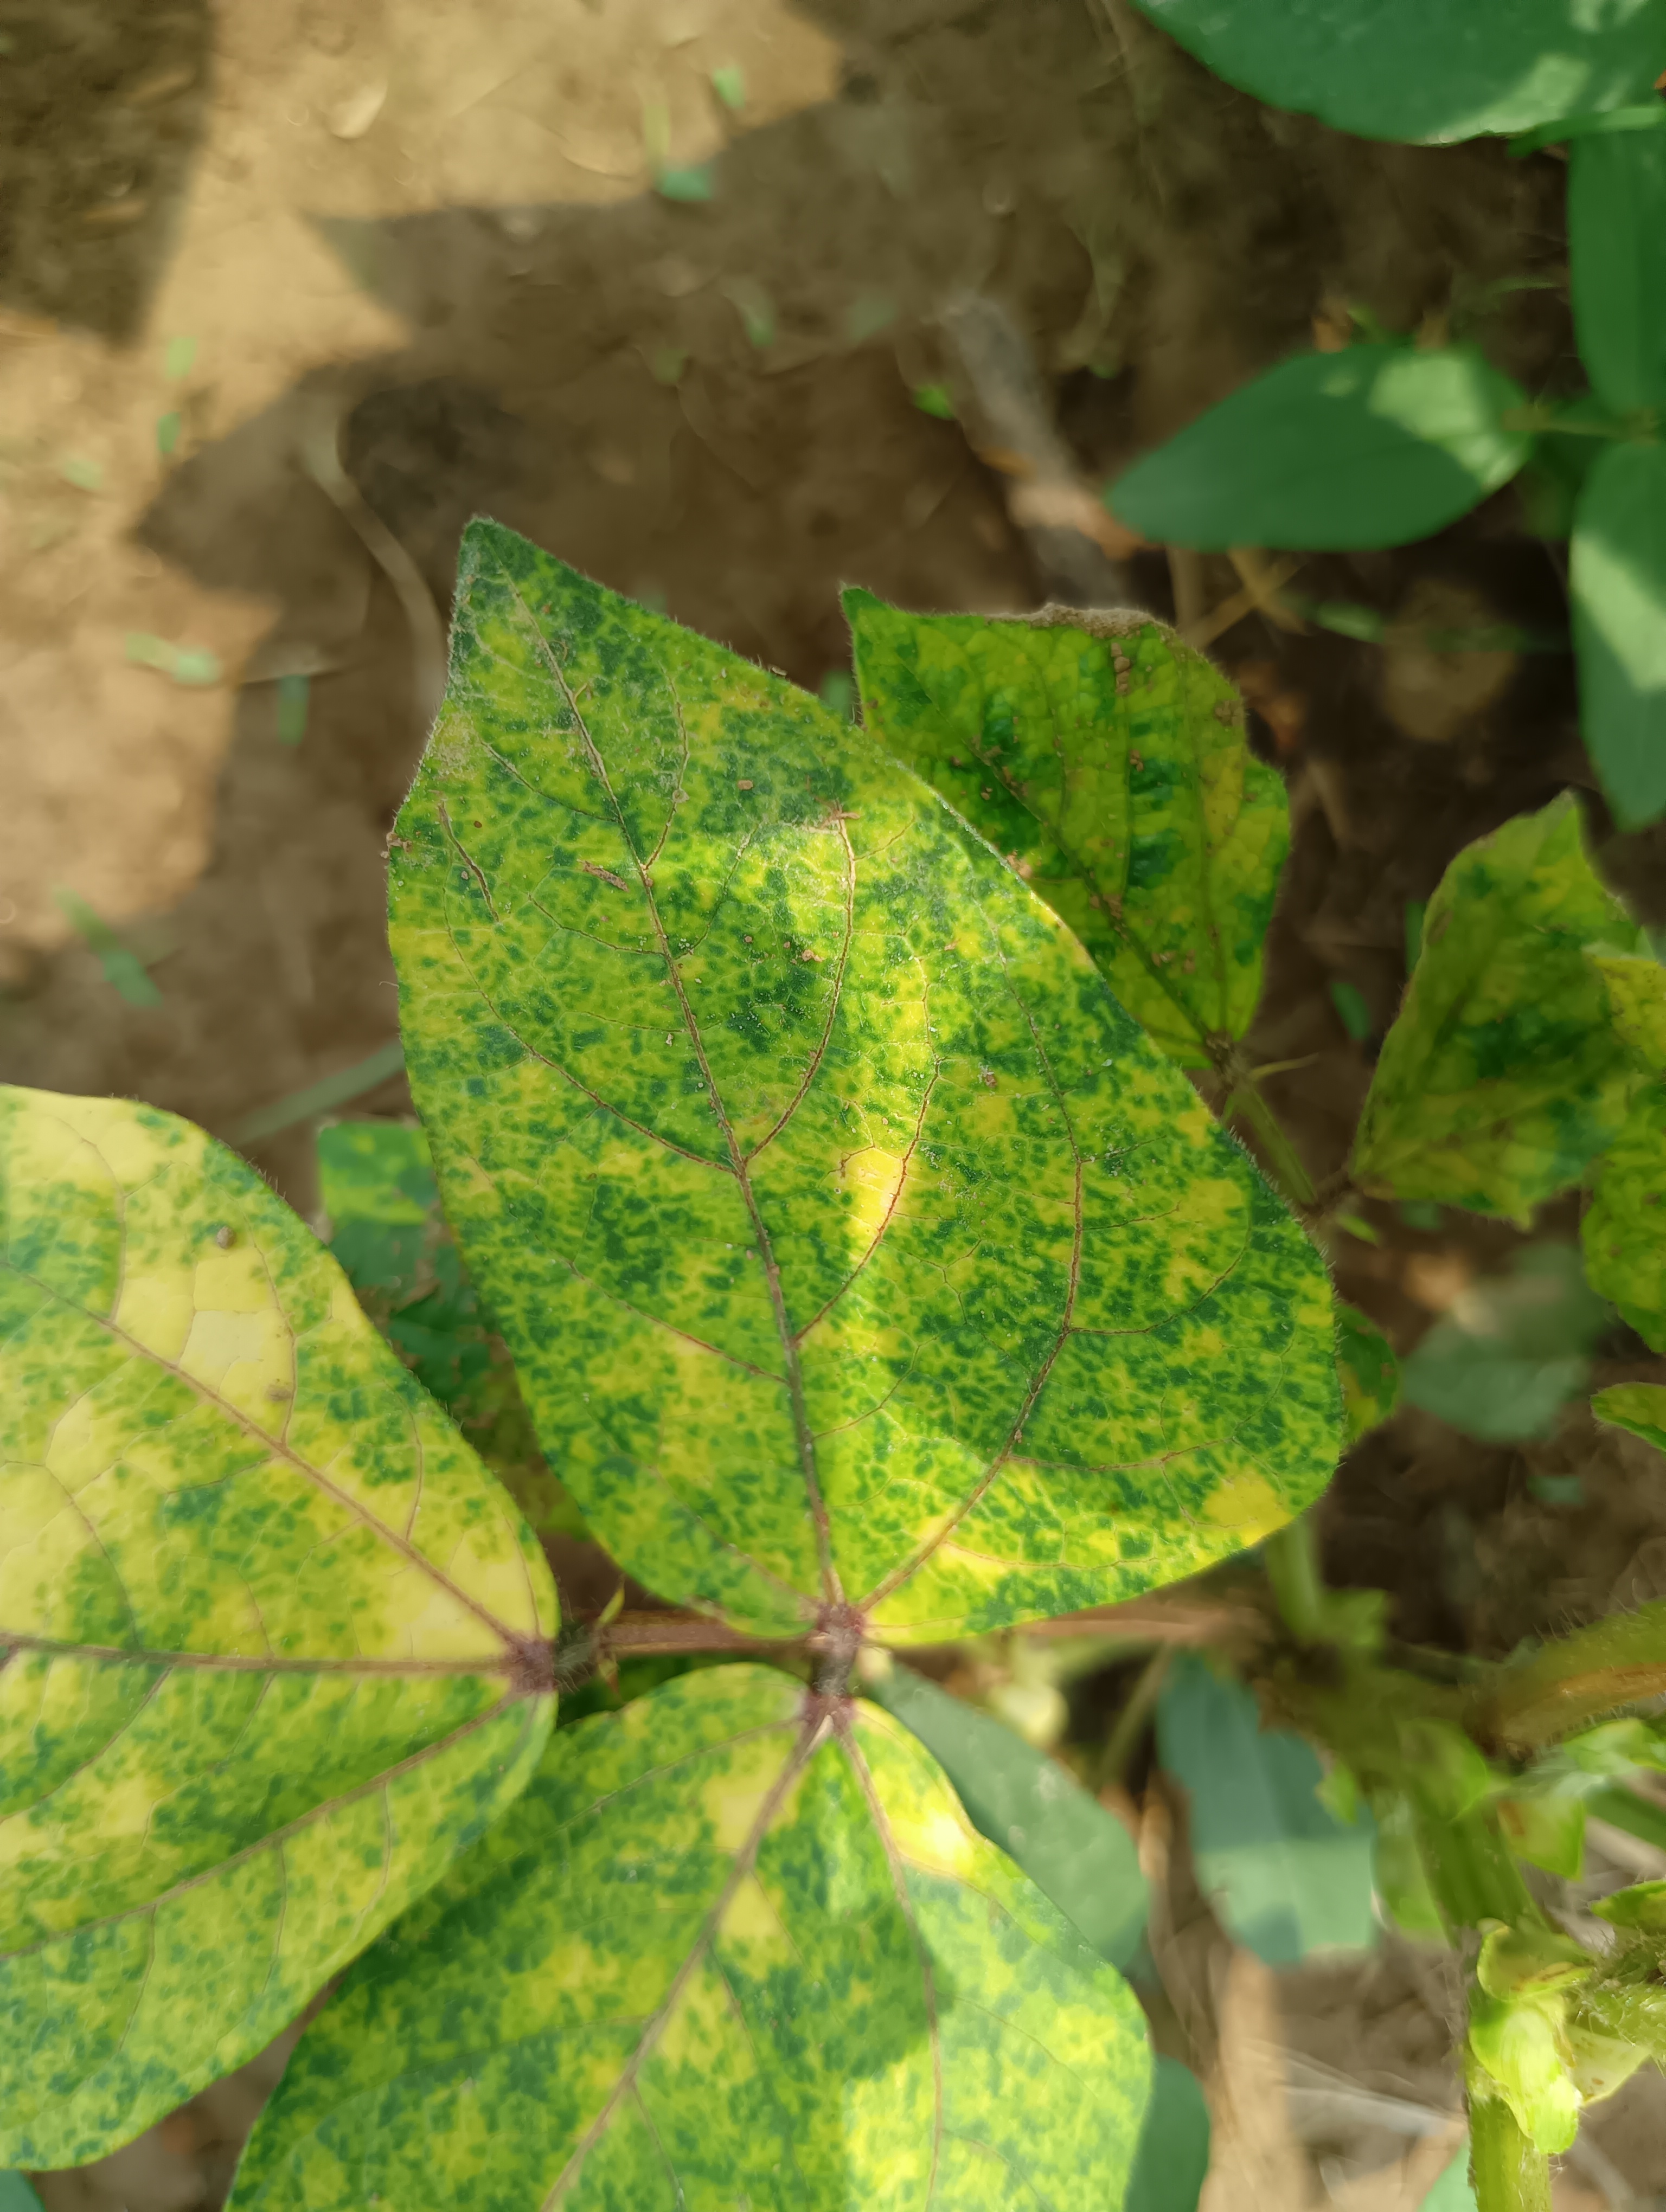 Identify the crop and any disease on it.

mungbean, yellow mosaic
